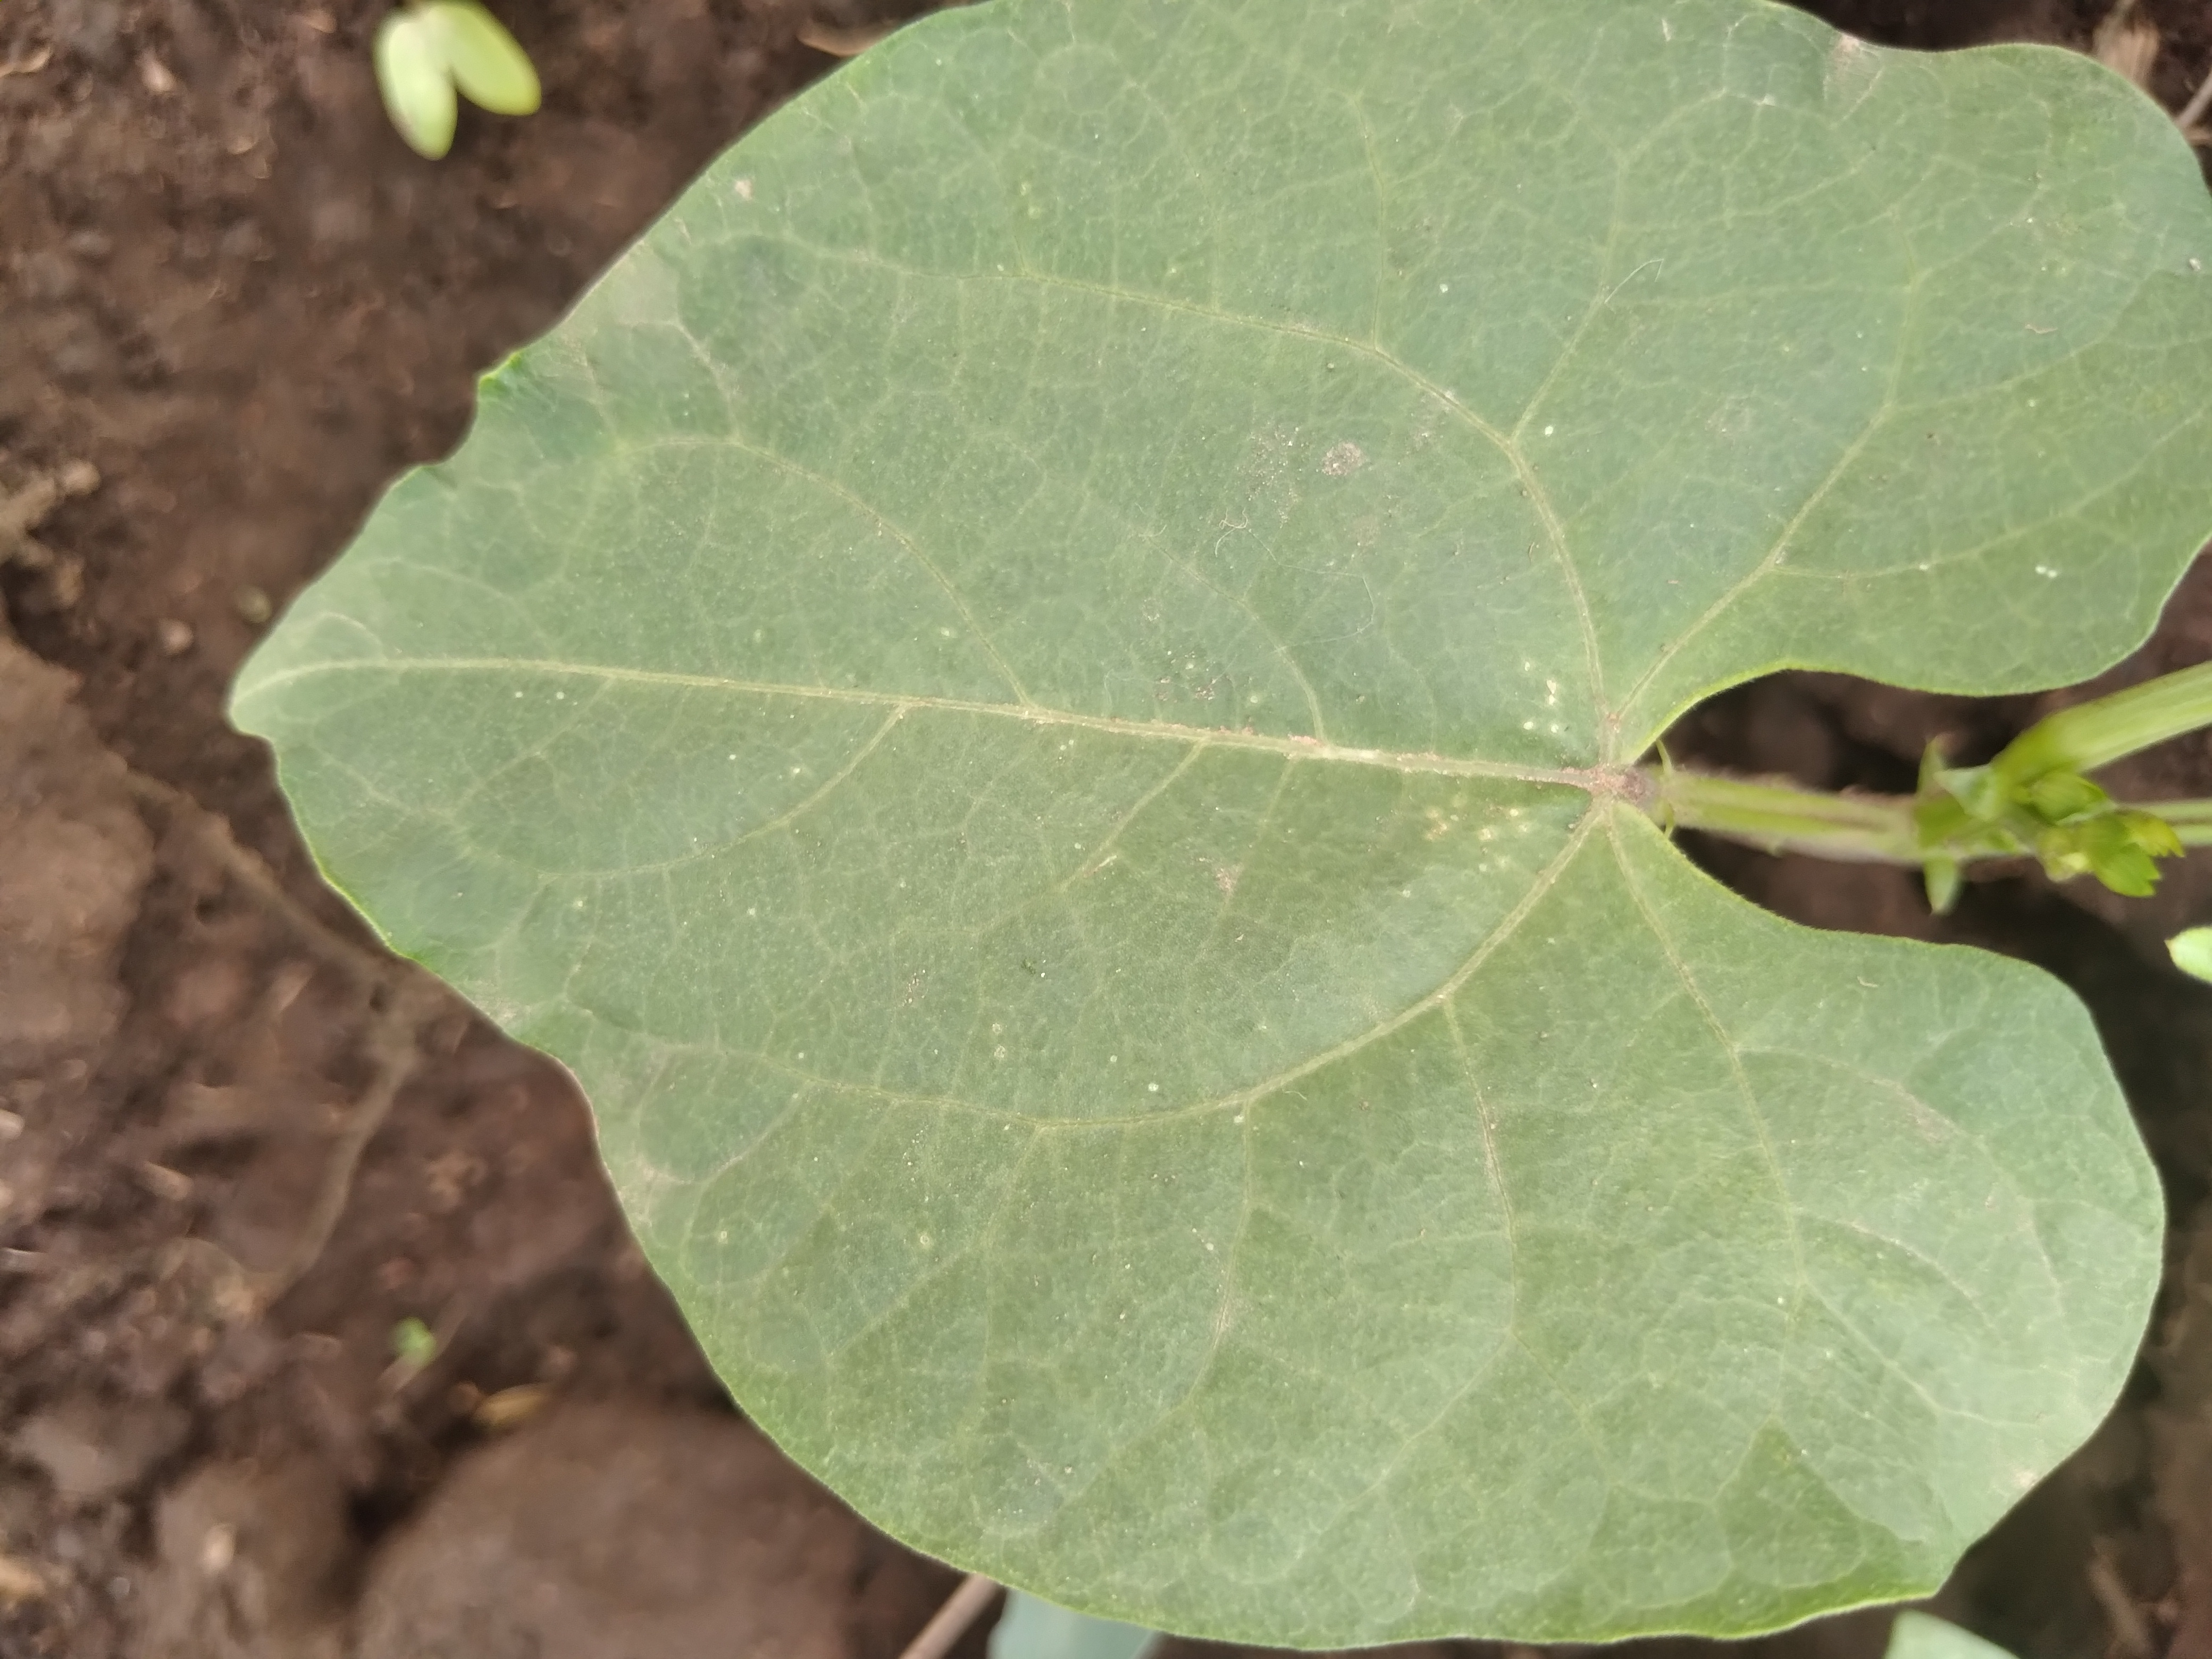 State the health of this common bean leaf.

healthy
